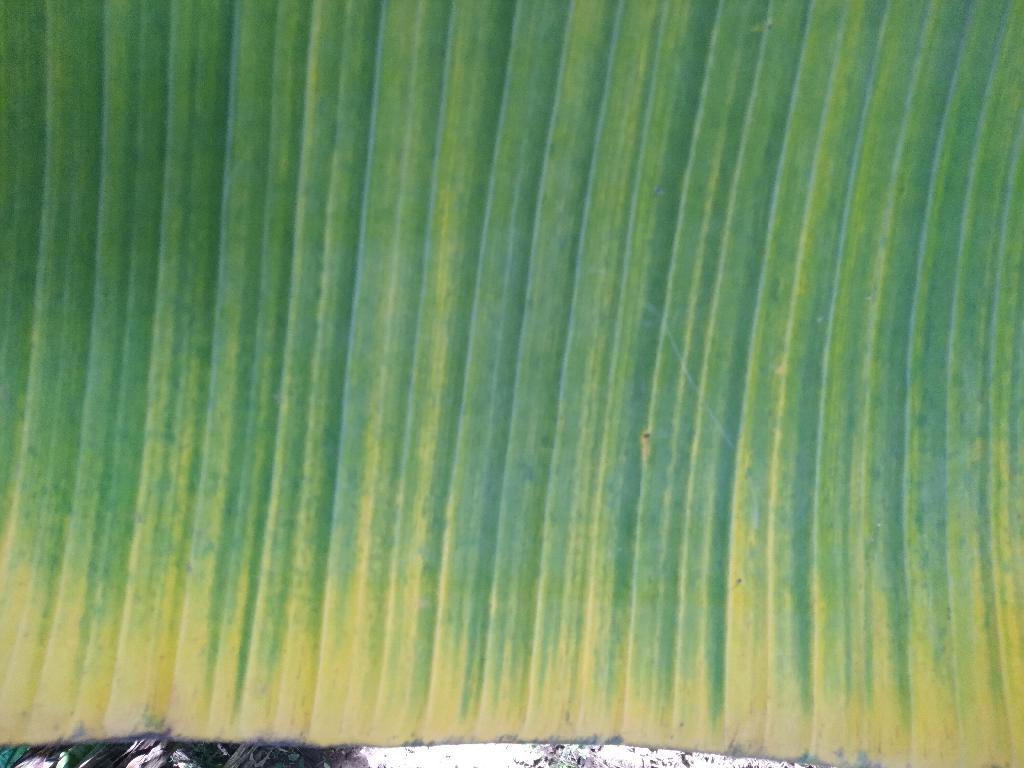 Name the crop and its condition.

banana, fusarium wilt race 1
